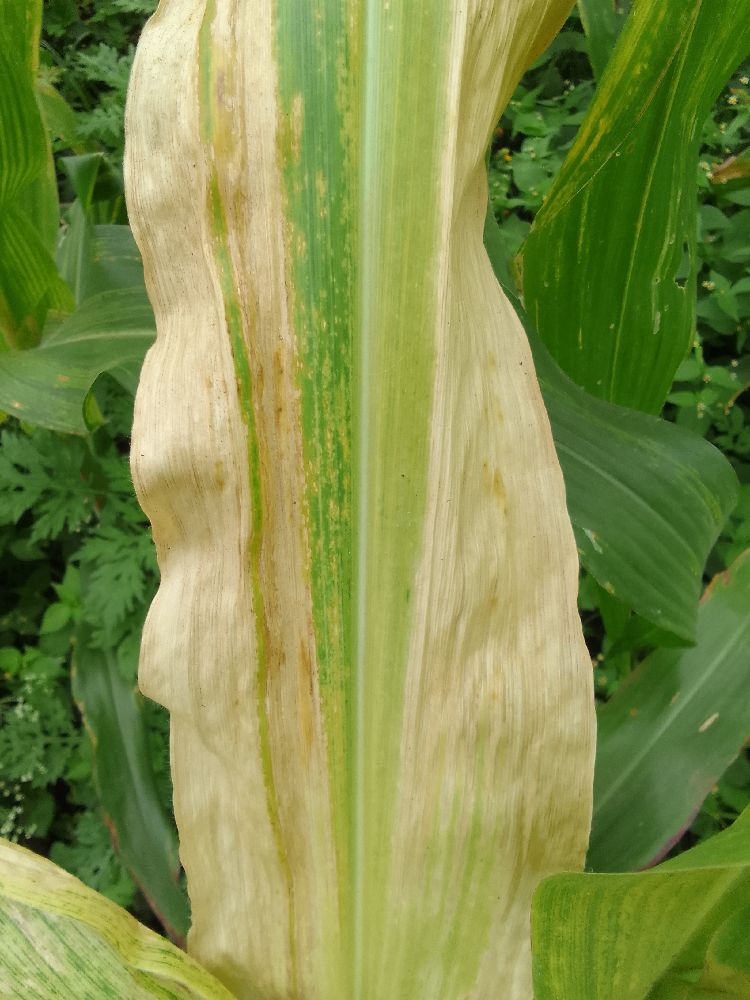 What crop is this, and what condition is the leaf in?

maize, maize lethal necrosis
